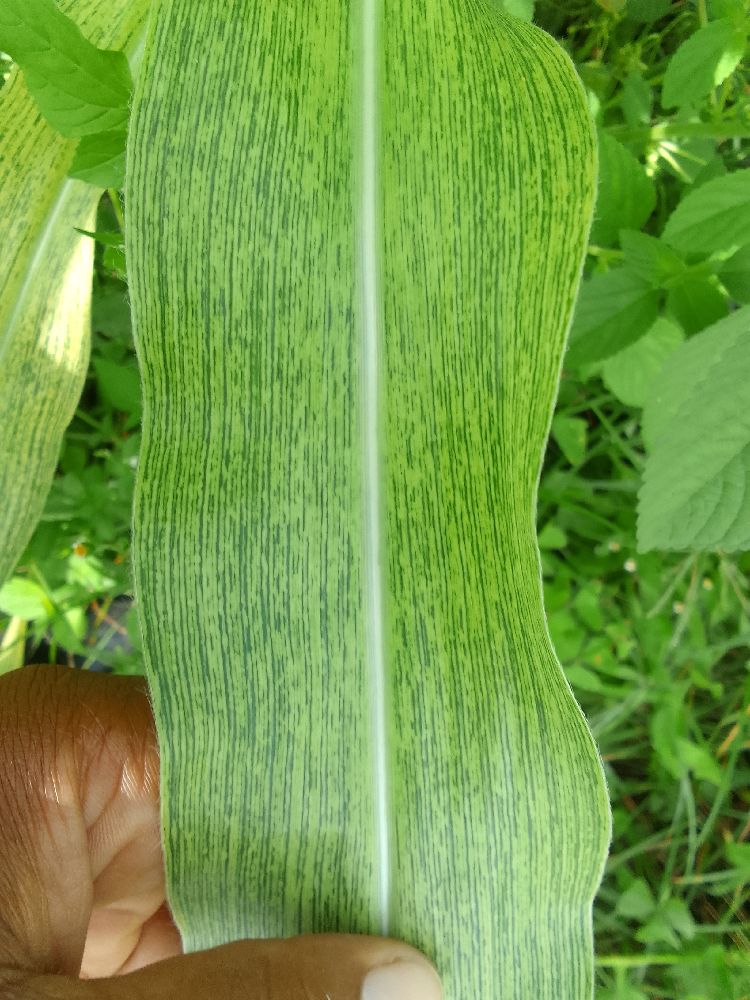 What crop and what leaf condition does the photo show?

maize, maize streak virus
